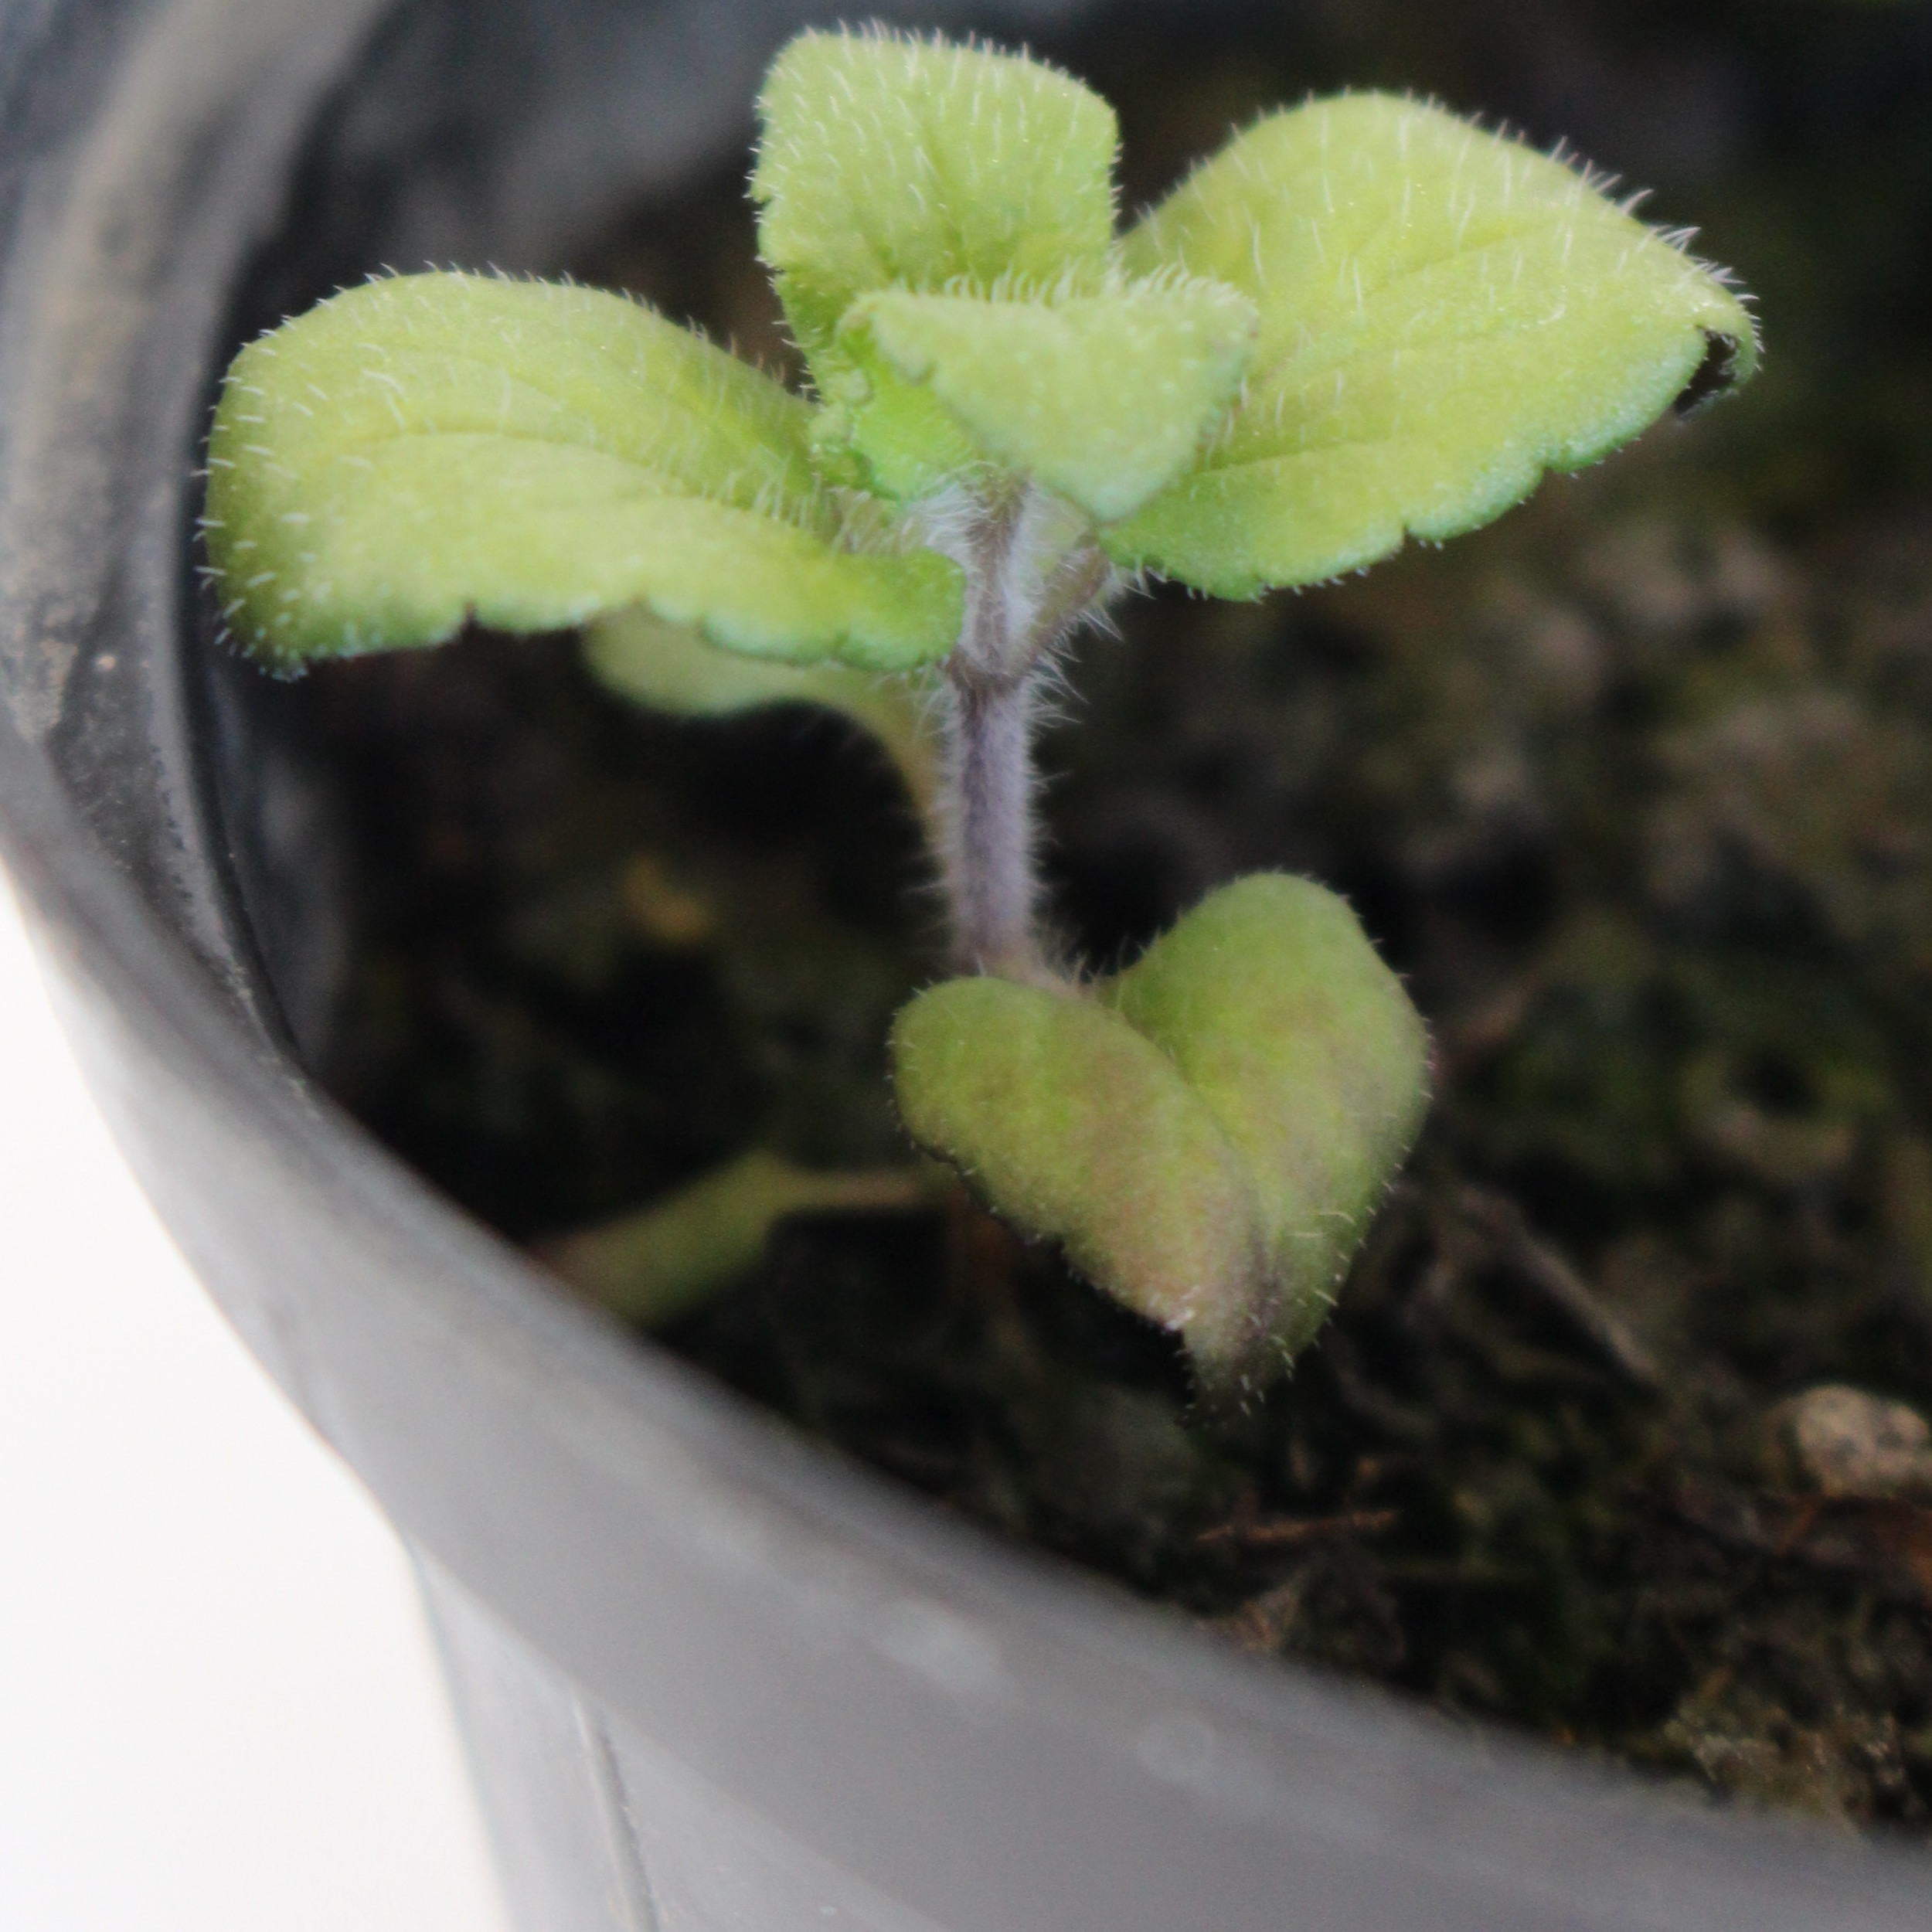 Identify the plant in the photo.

Veronica persica
